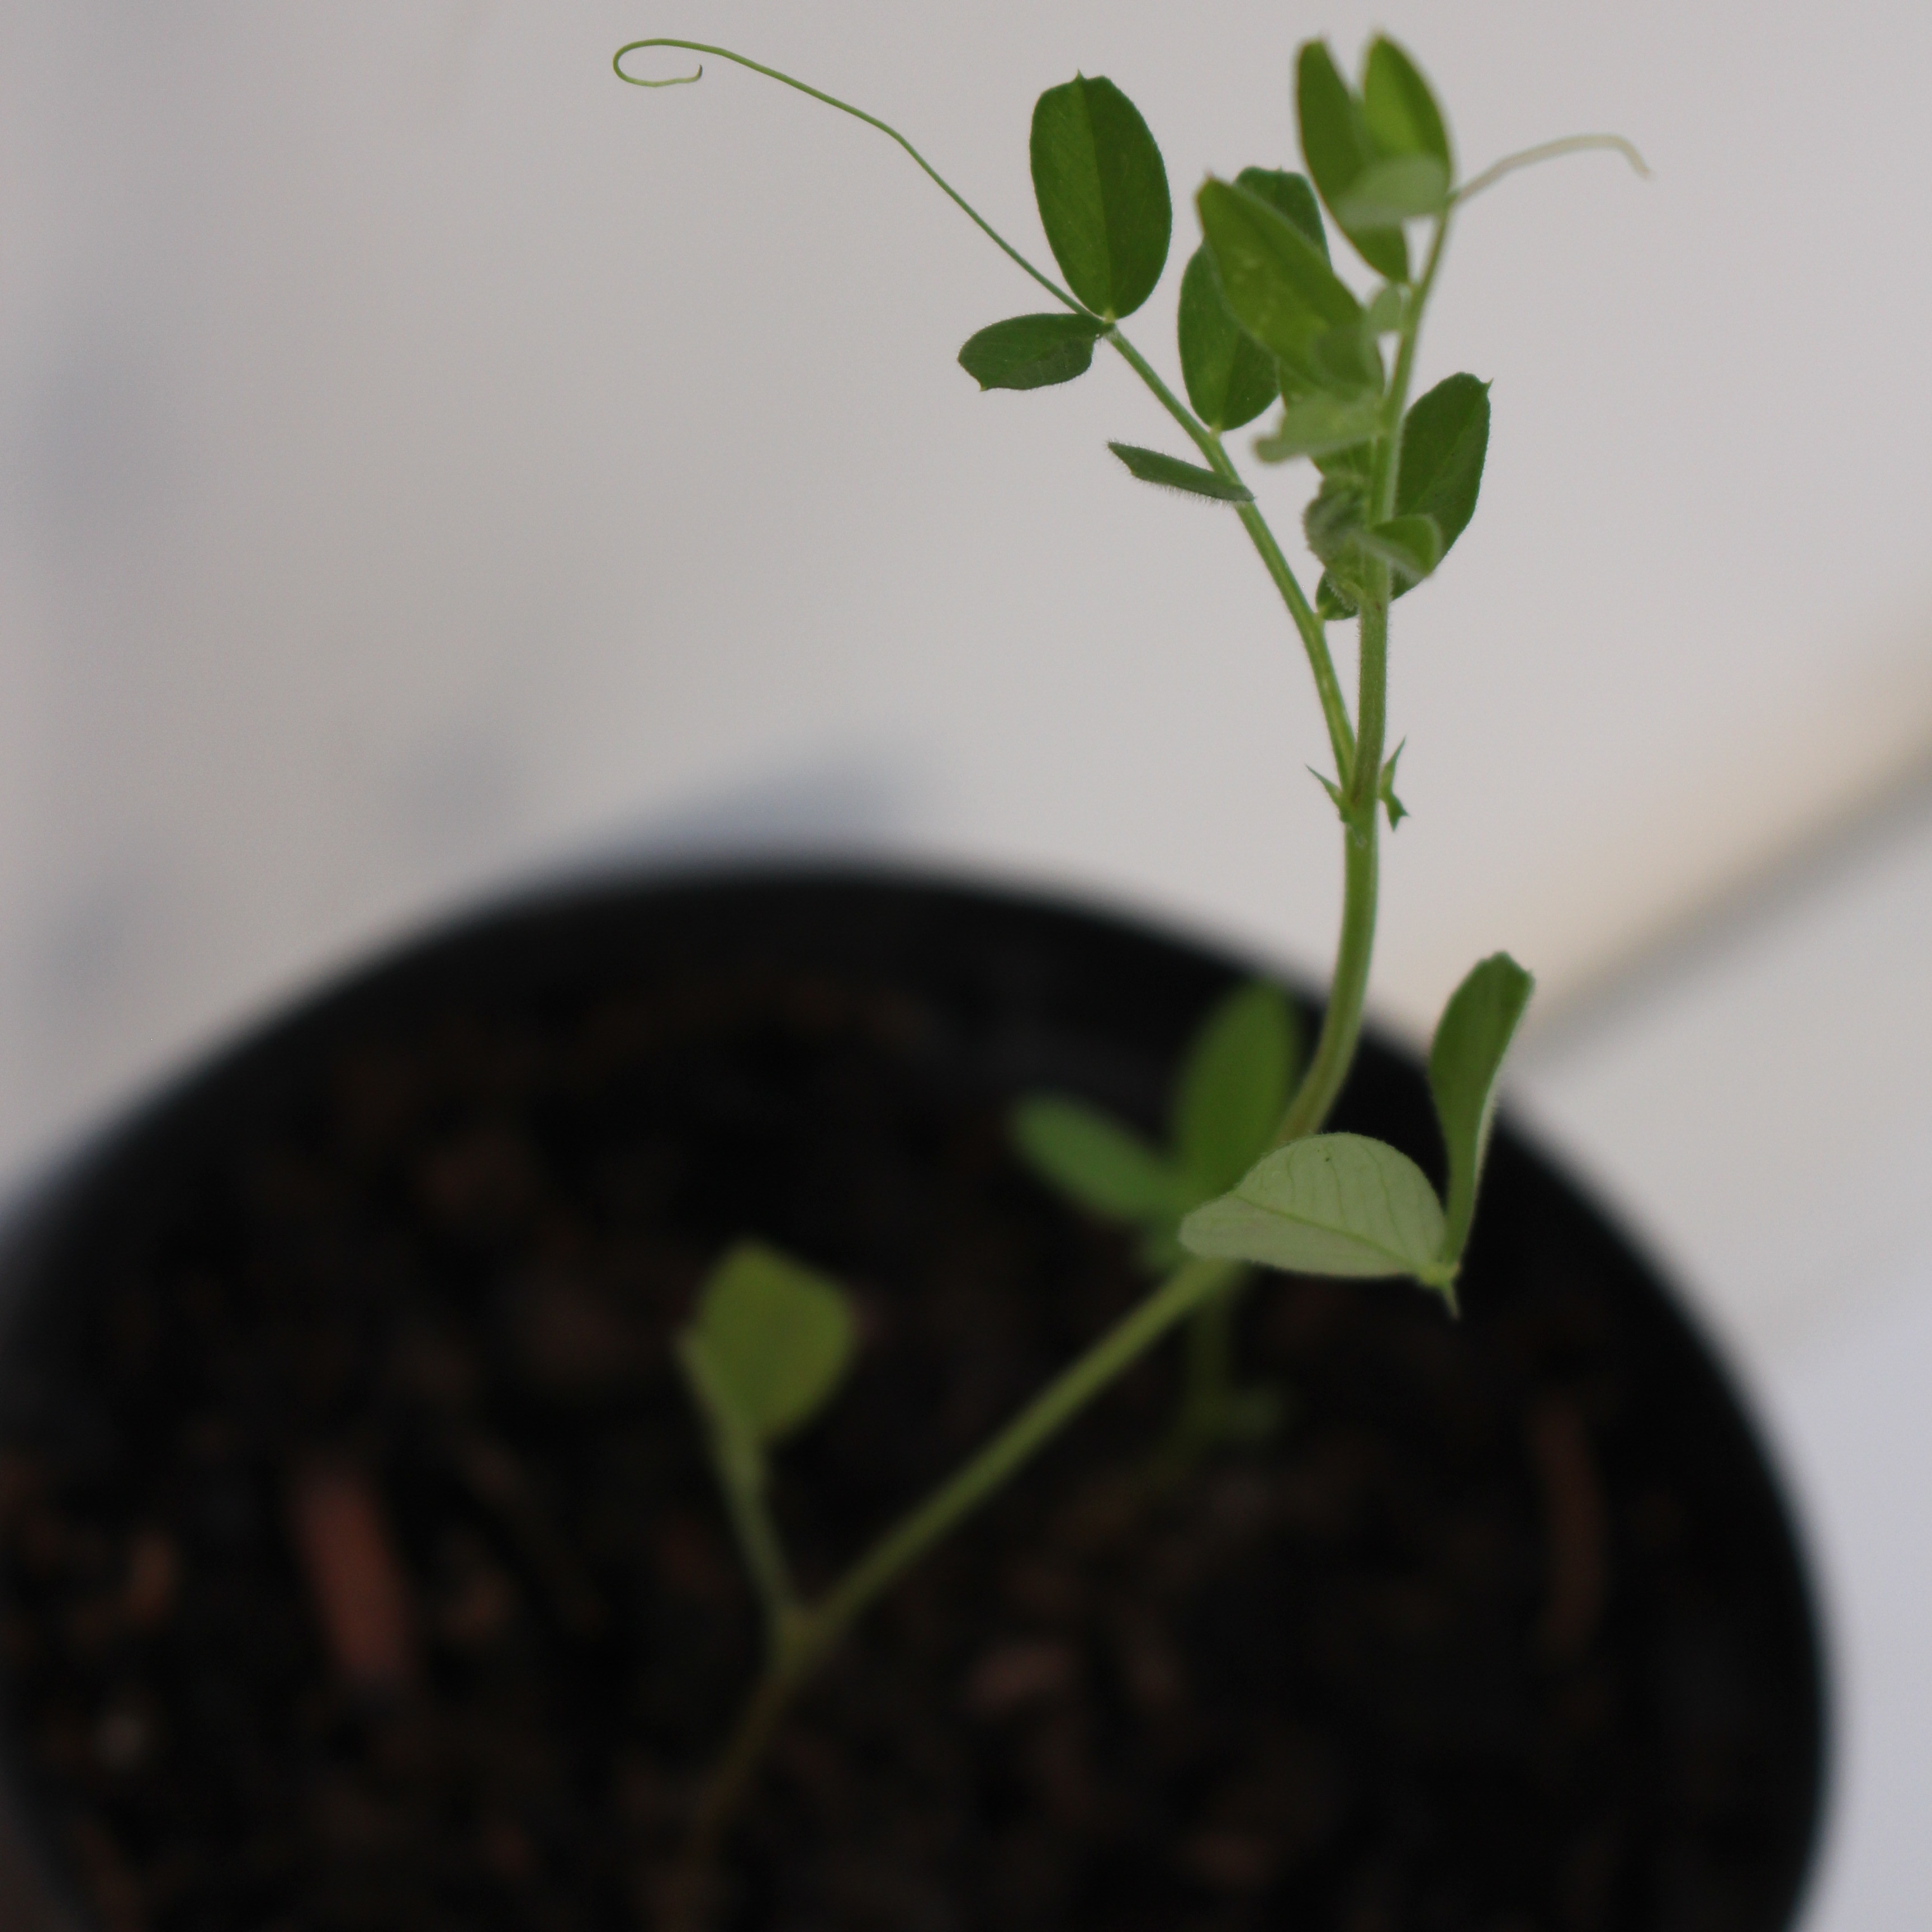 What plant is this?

Vicia sativa
